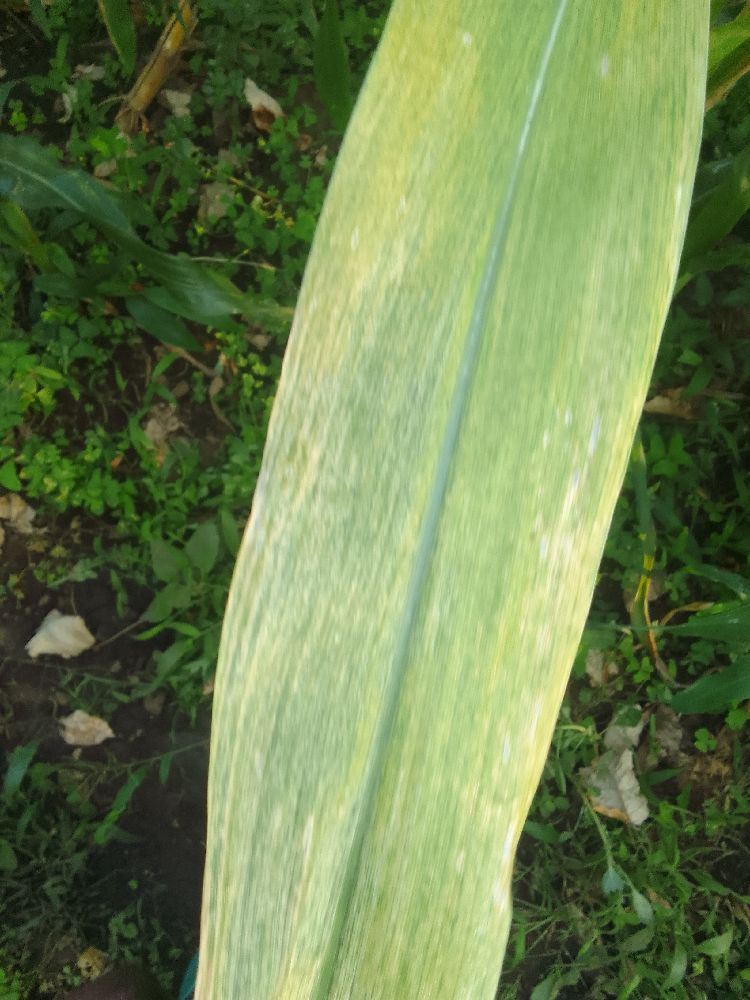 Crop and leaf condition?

maize, maize lethal necrosis
